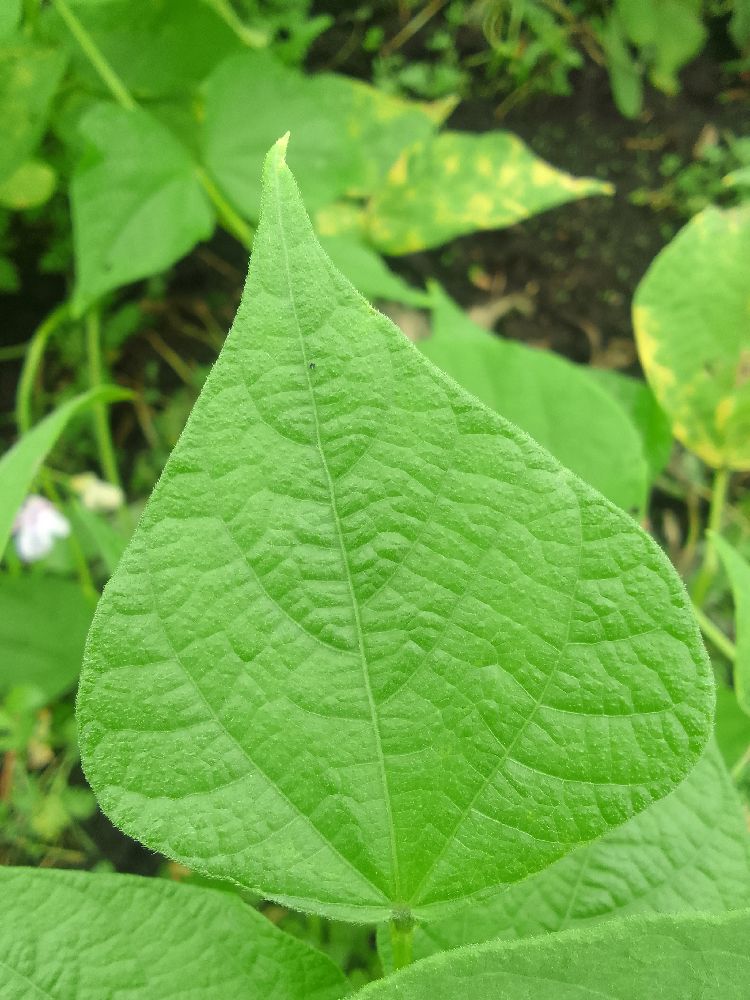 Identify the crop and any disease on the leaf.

common bean, healthy
